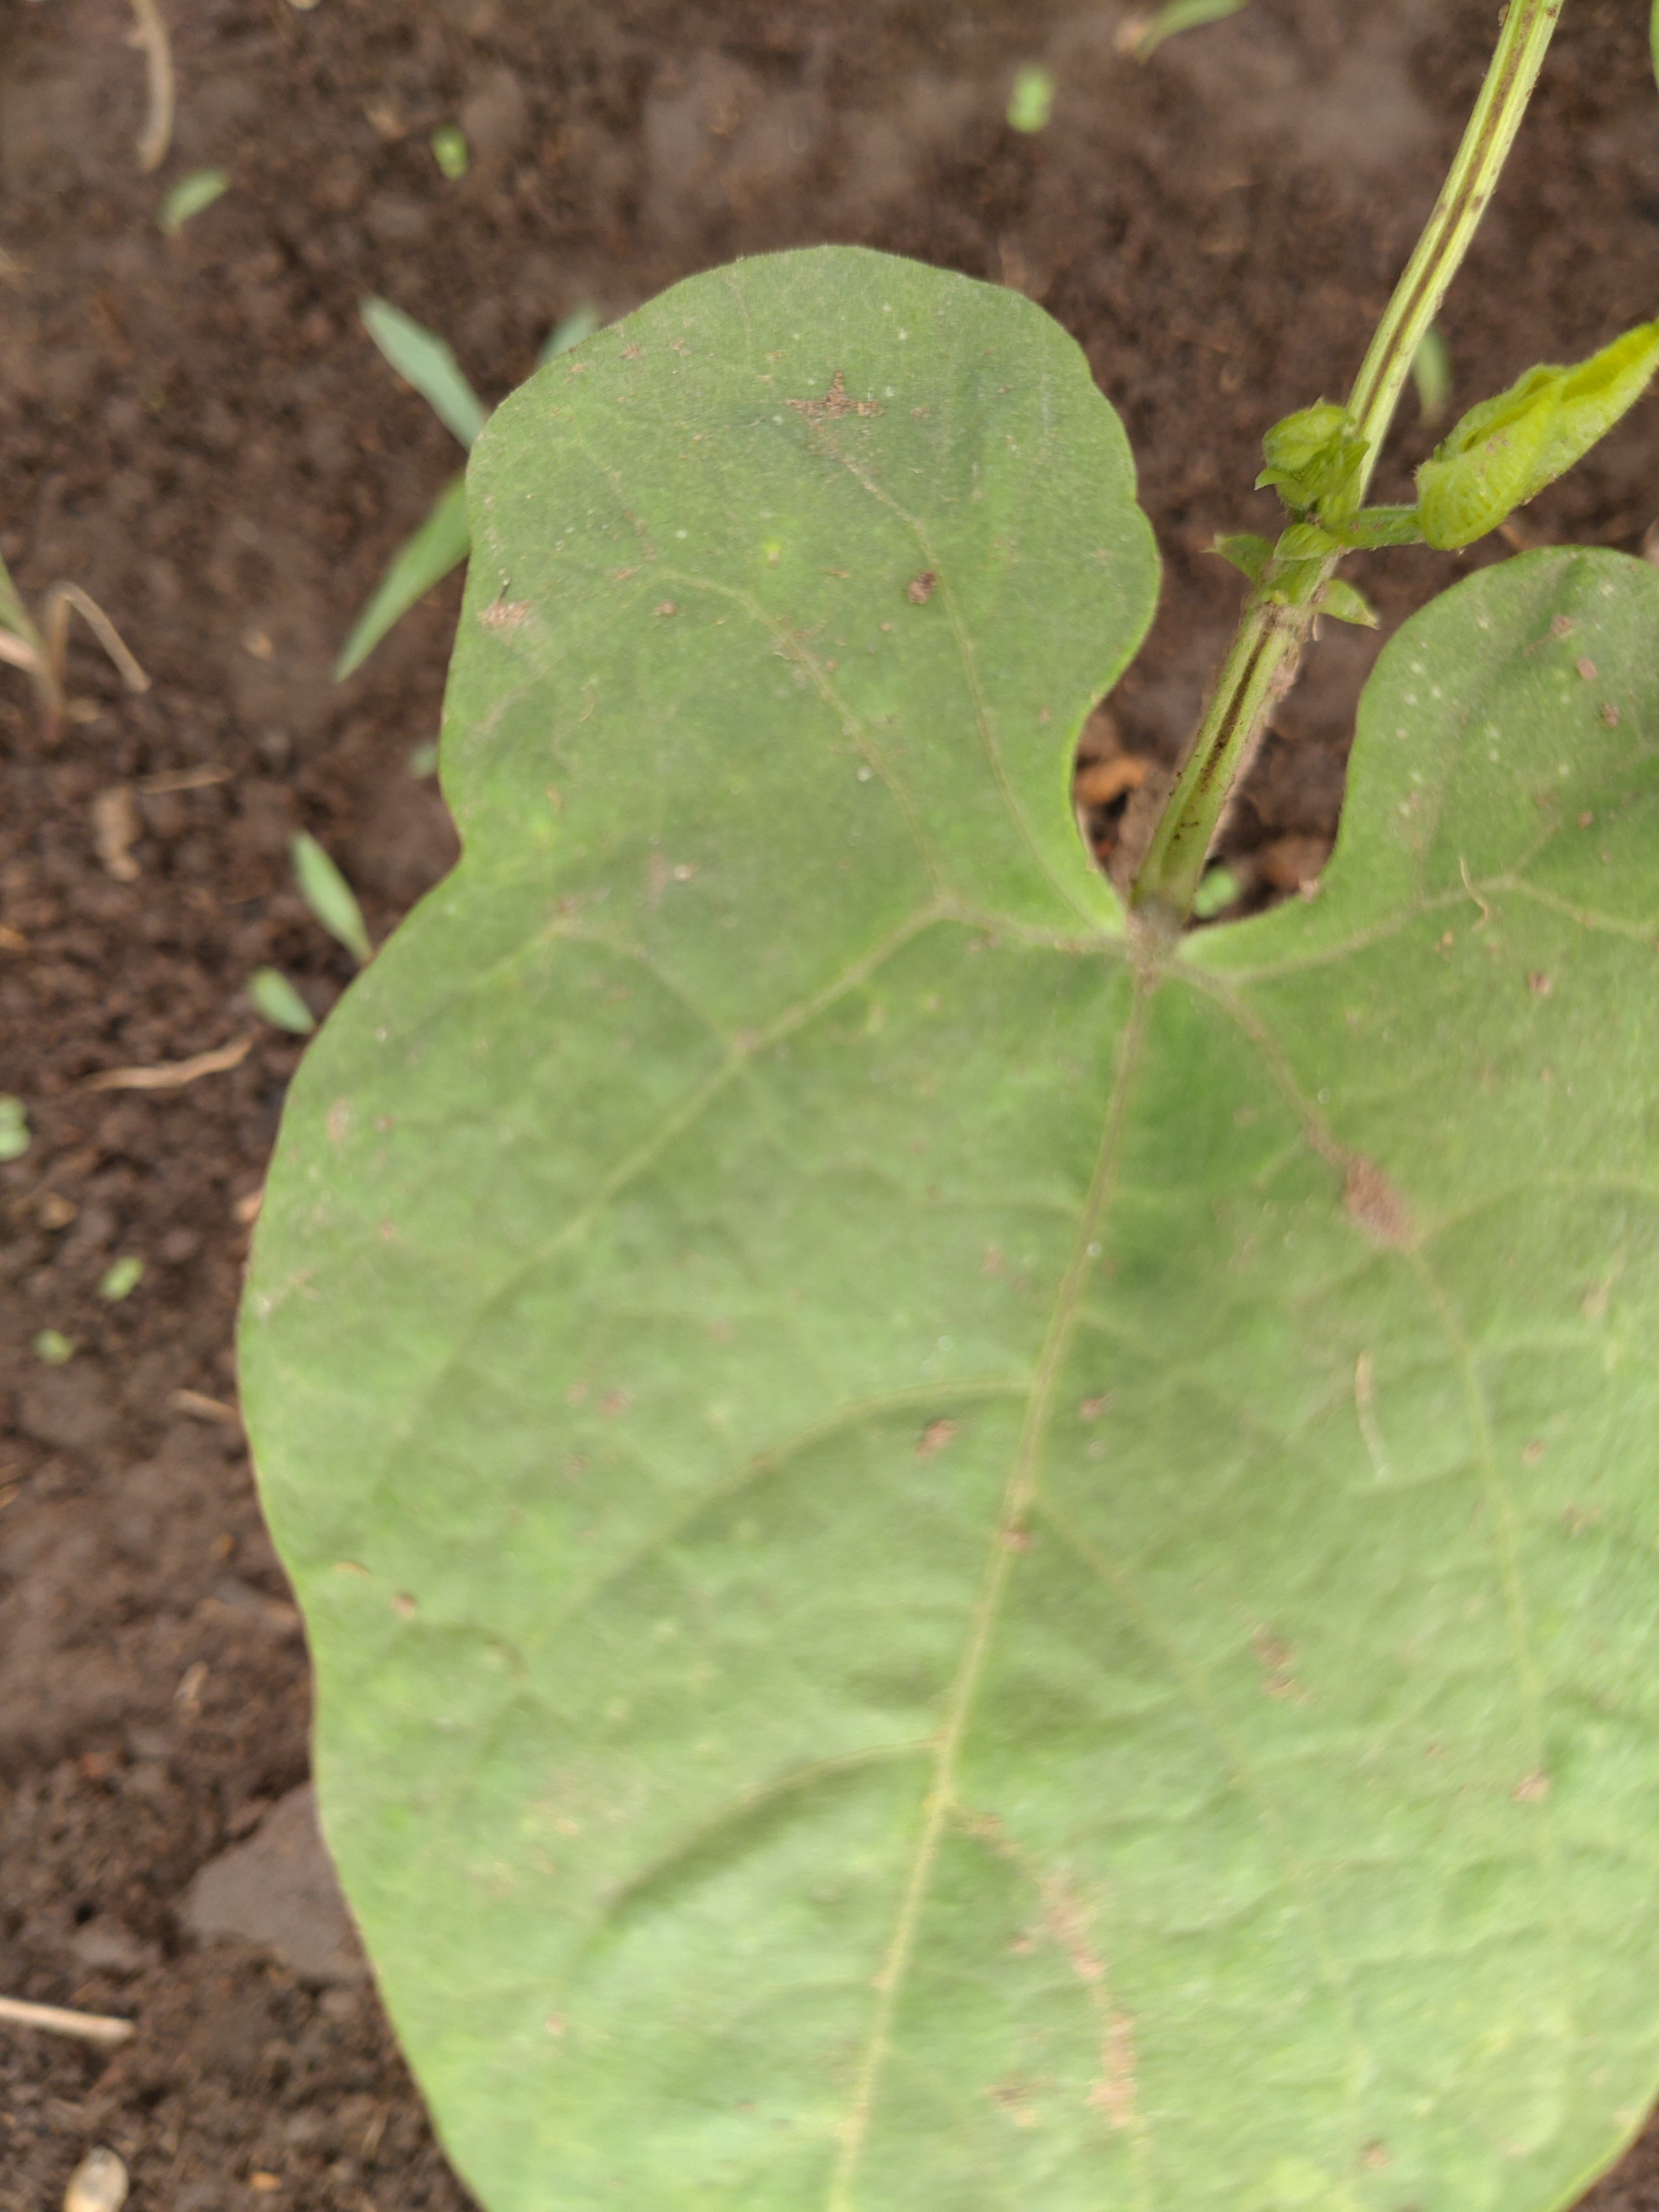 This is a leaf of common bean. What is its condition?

healthy
